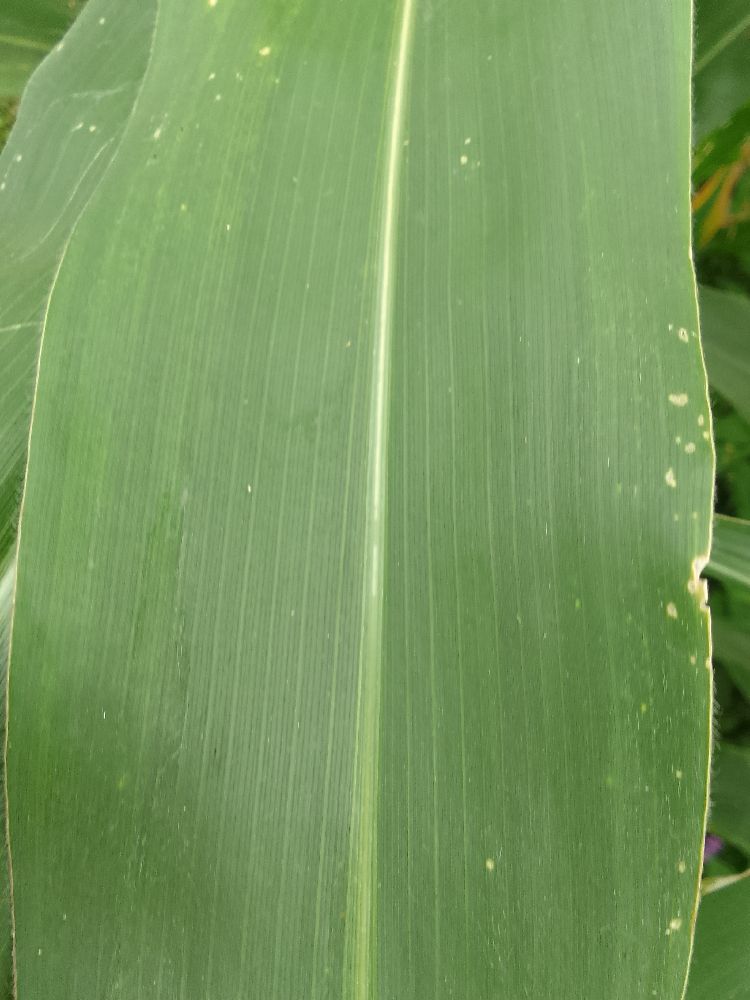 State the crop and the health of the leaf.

maize, healthy
